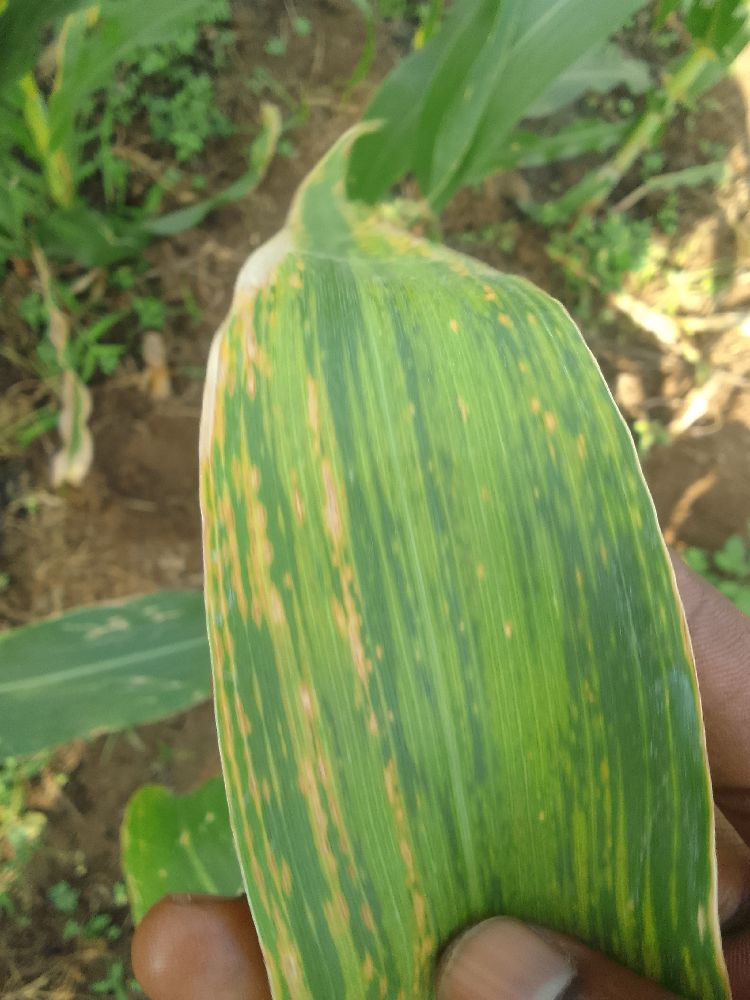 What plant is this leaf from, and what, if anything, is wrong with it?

maize, maize lethal necrosis
